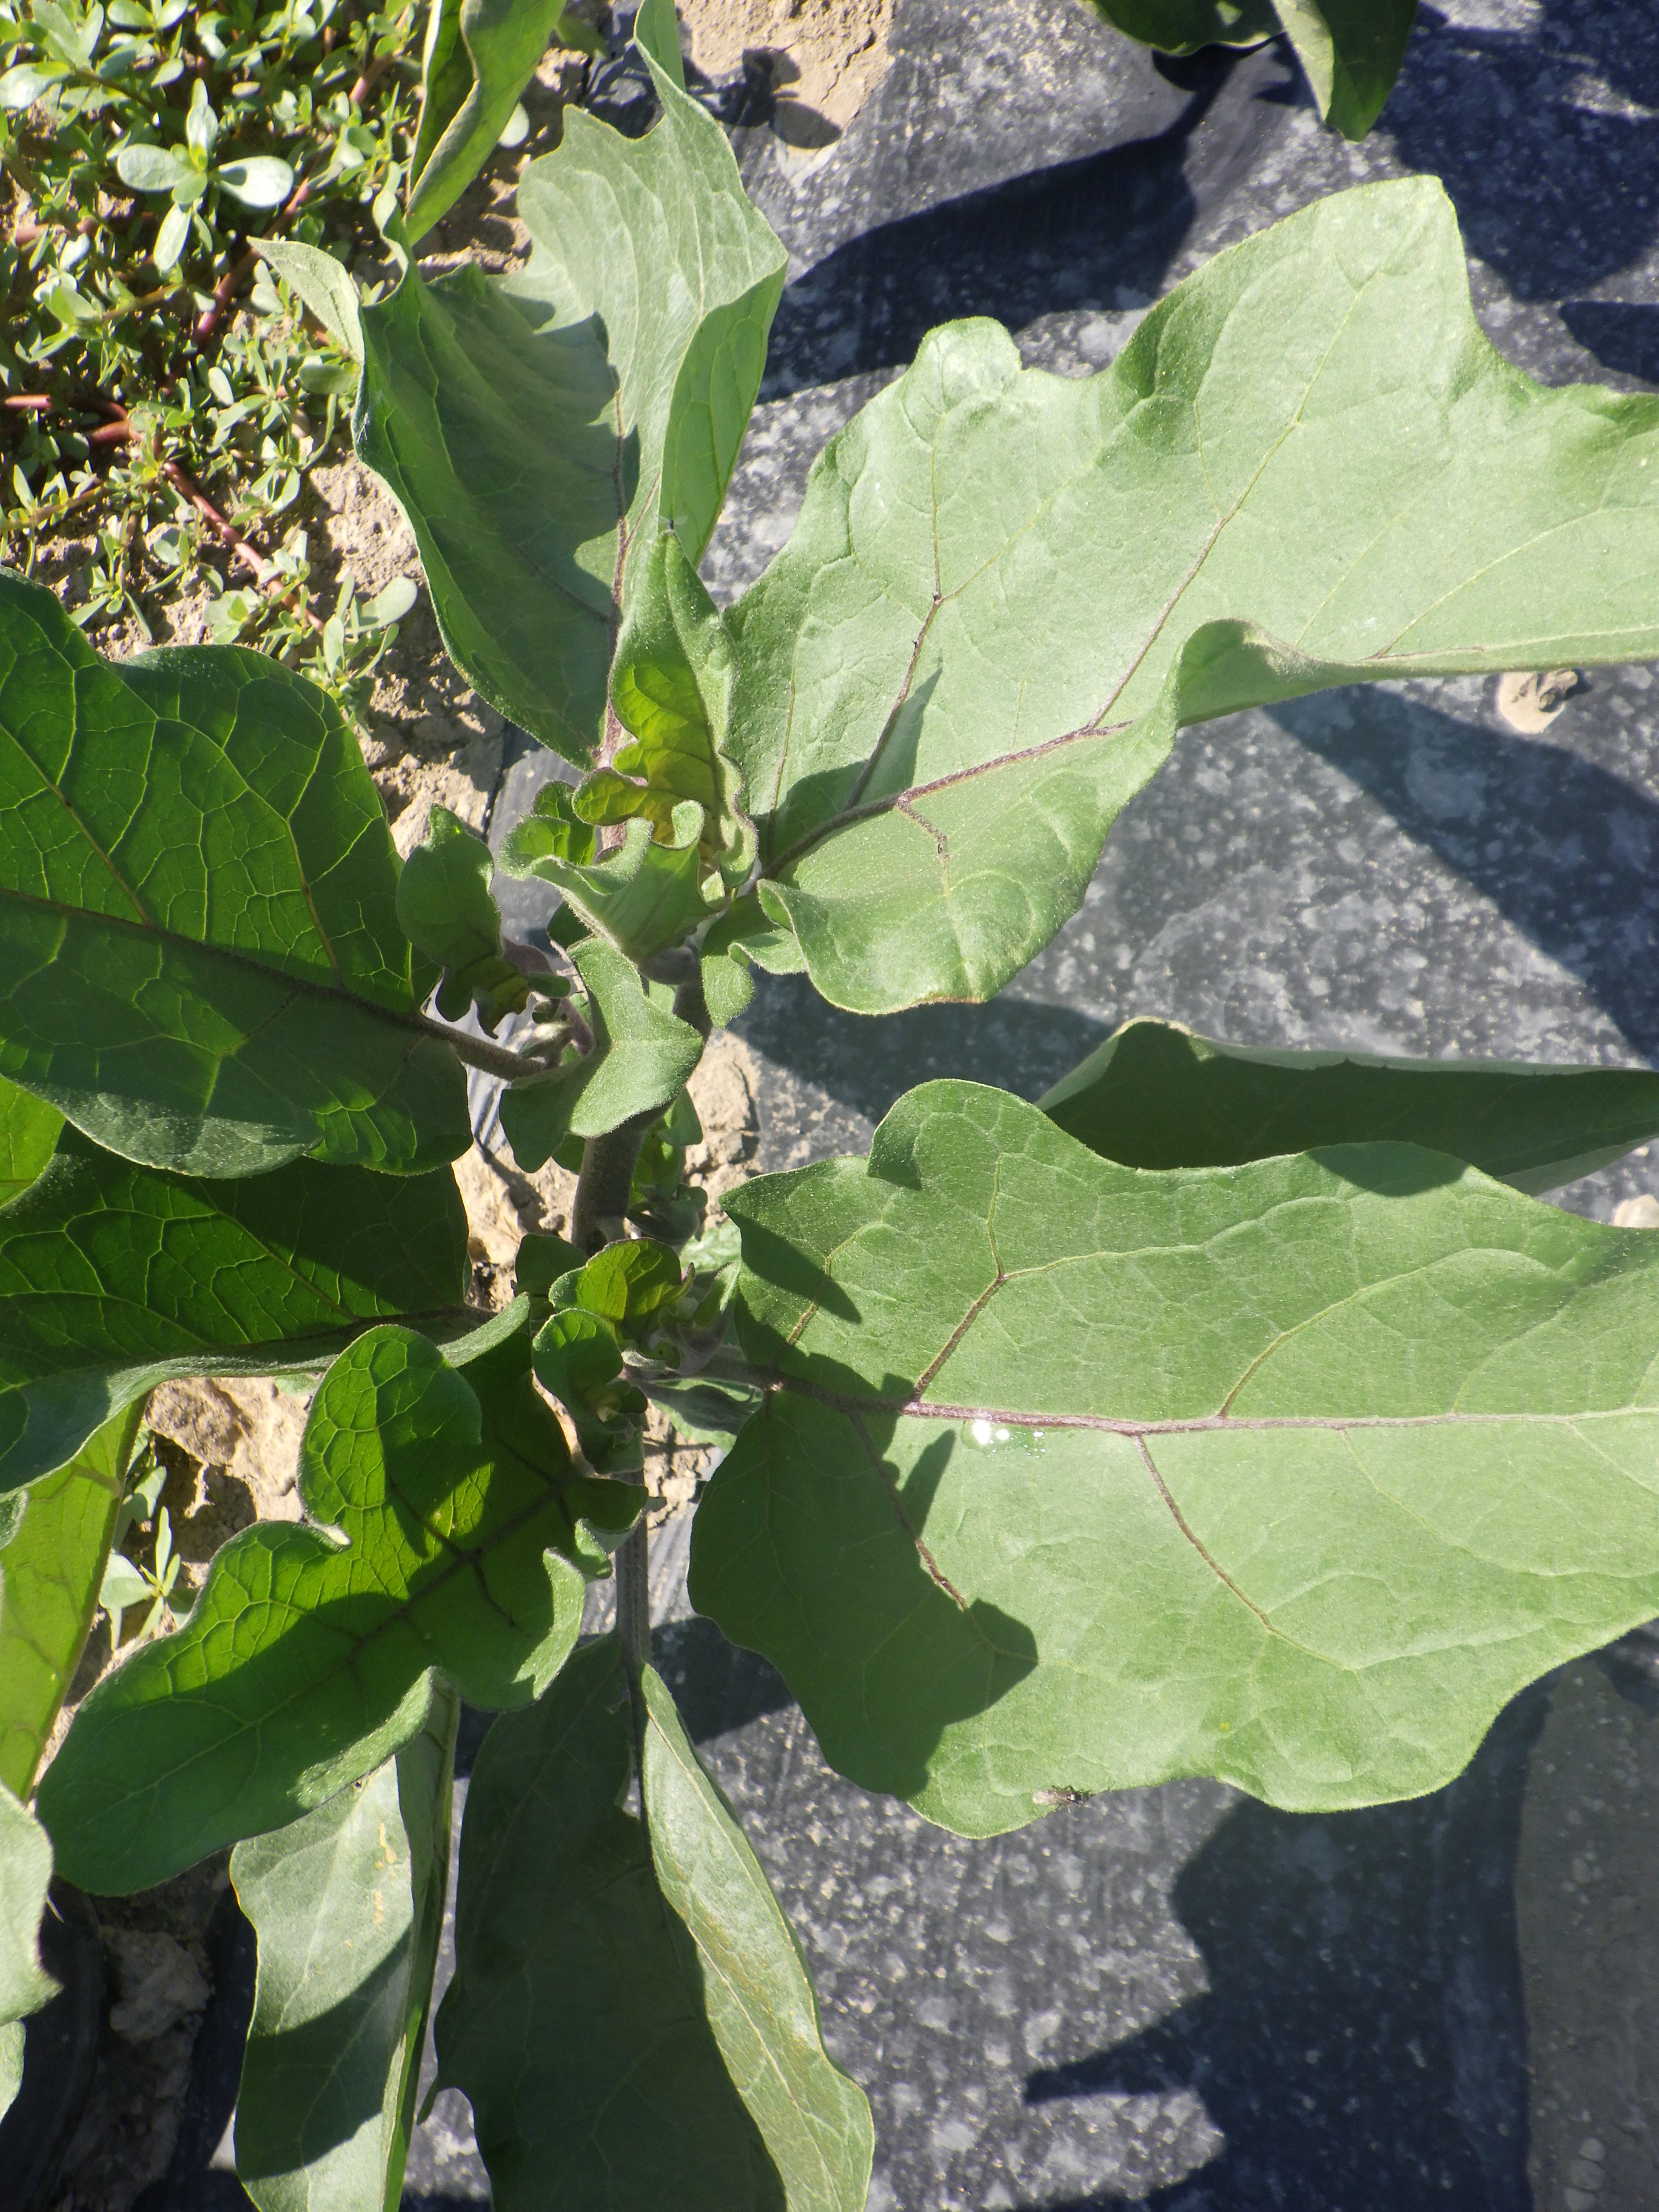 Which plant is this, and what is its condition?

aubergine, healthy
